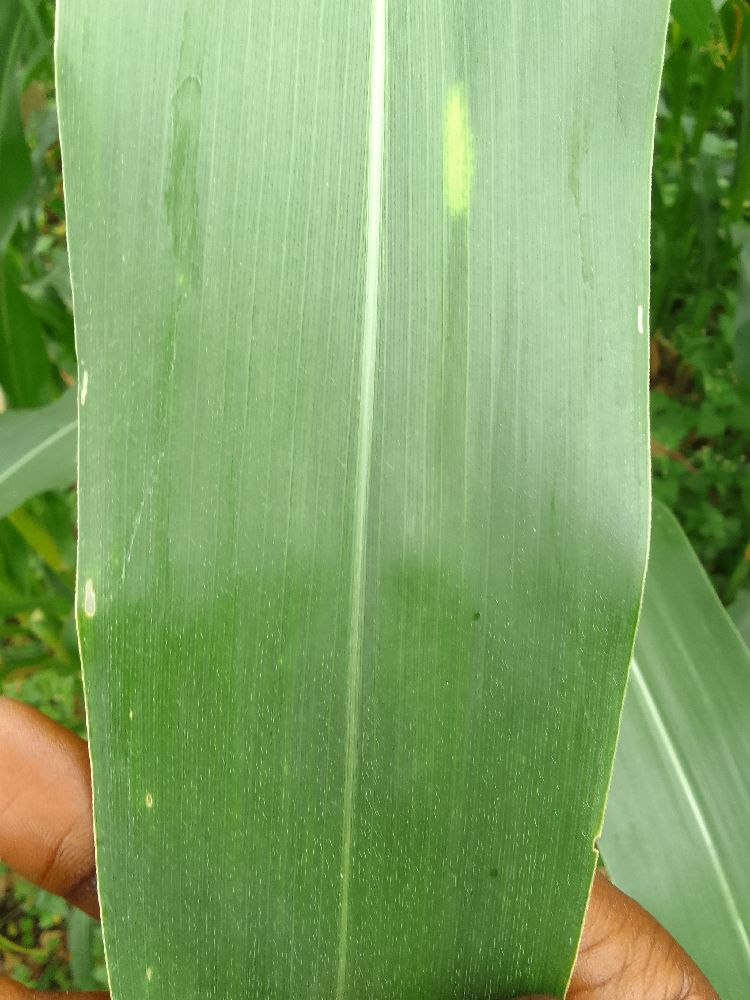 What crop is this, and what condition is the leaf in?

maize, healthy
